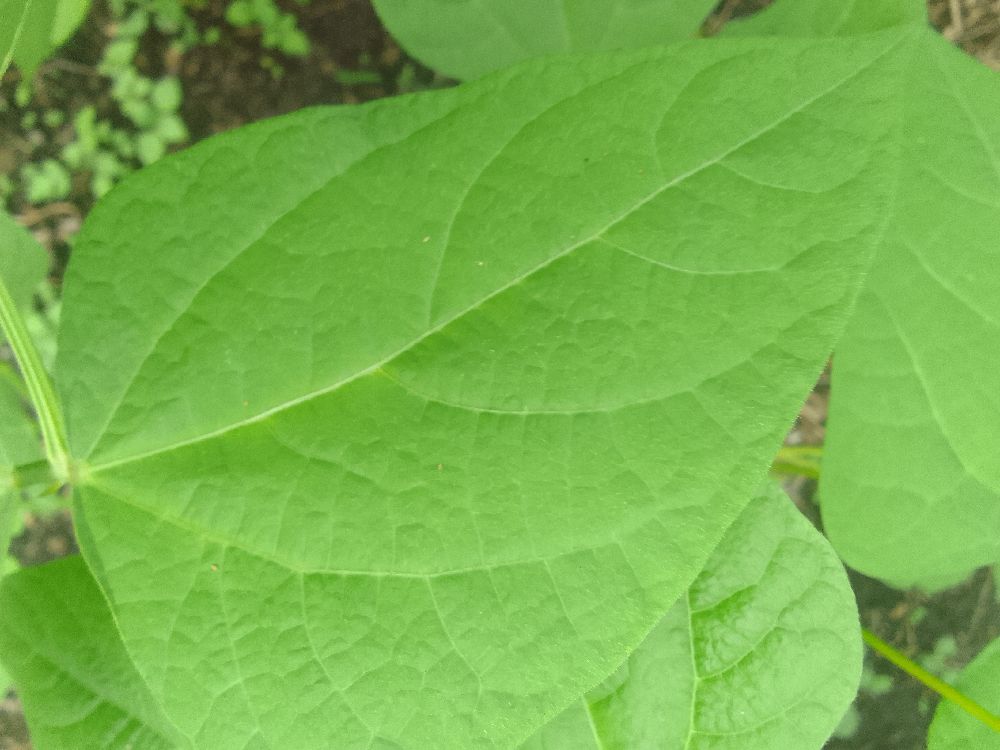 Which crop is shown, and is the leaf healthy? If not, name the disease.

common bean, healthy
